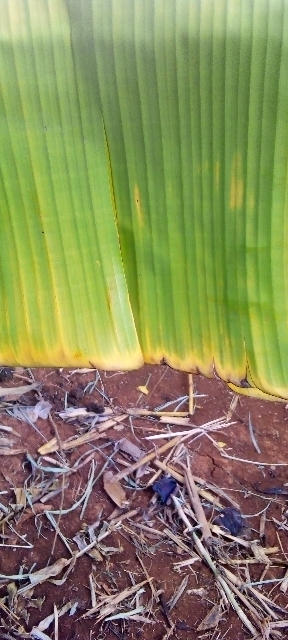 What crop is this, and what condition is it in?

banana, fusarium wilt race 1
